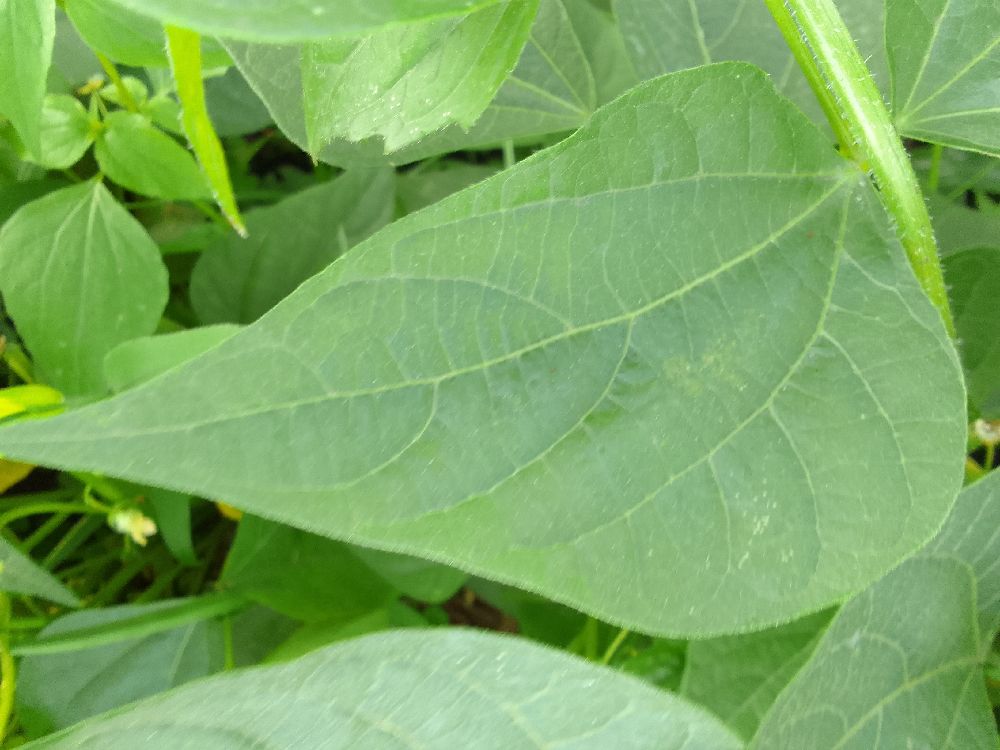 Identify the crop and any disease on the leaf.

common bean, healthy
